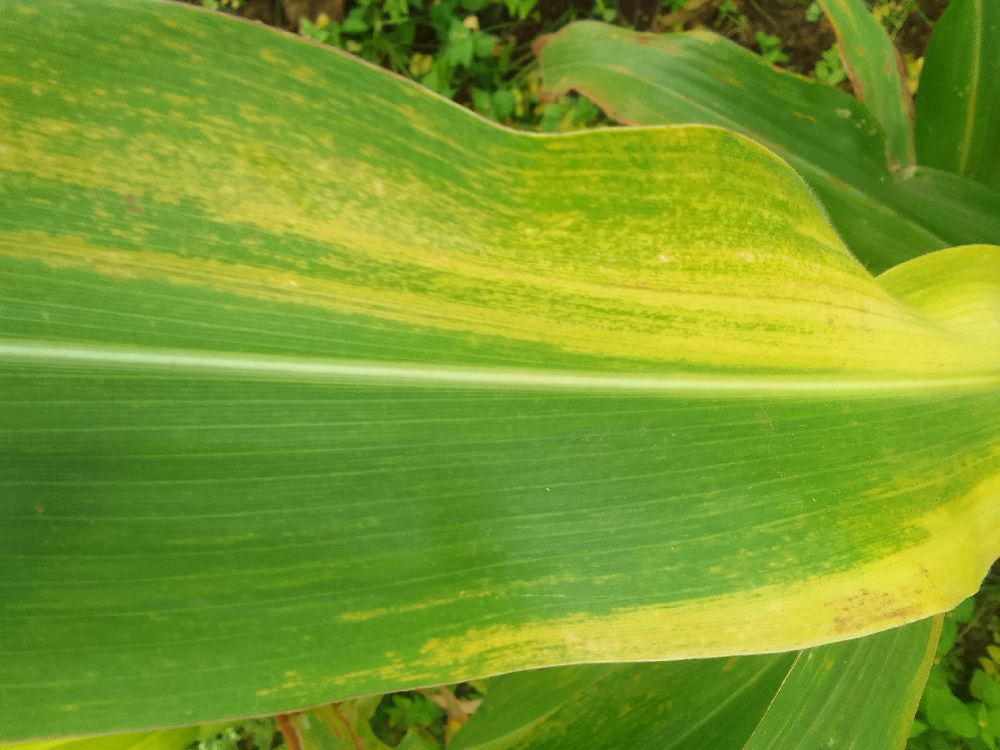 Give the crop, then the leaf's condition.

maize, maize lethal necrosis
